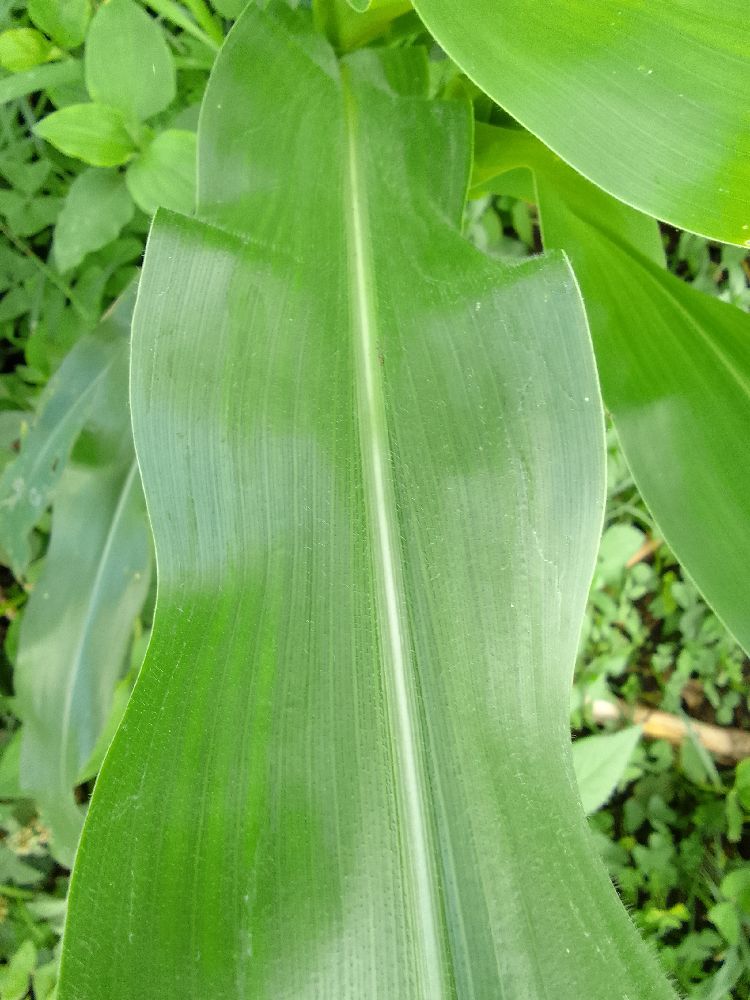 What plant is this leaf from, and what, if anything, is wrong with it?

maize, healthy
